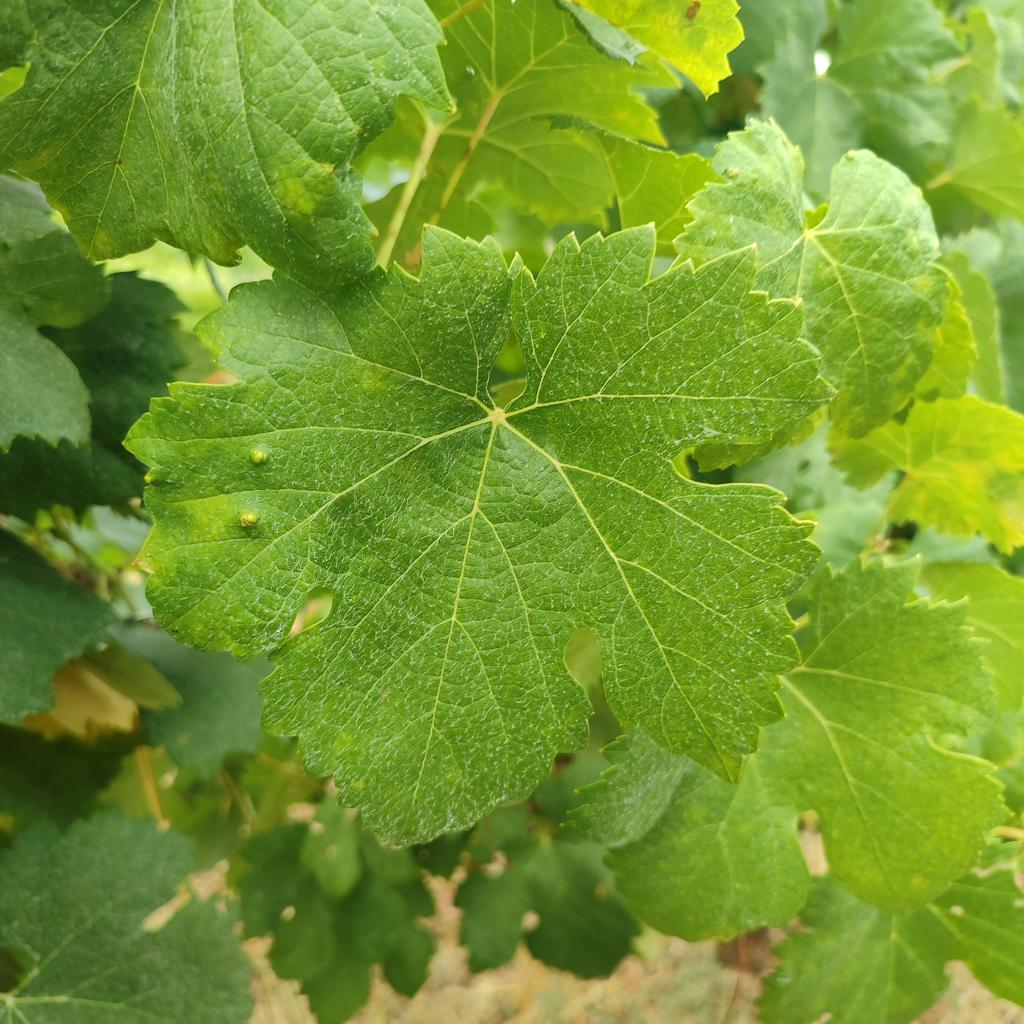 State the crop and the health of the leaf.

grapevine, erineum mite
